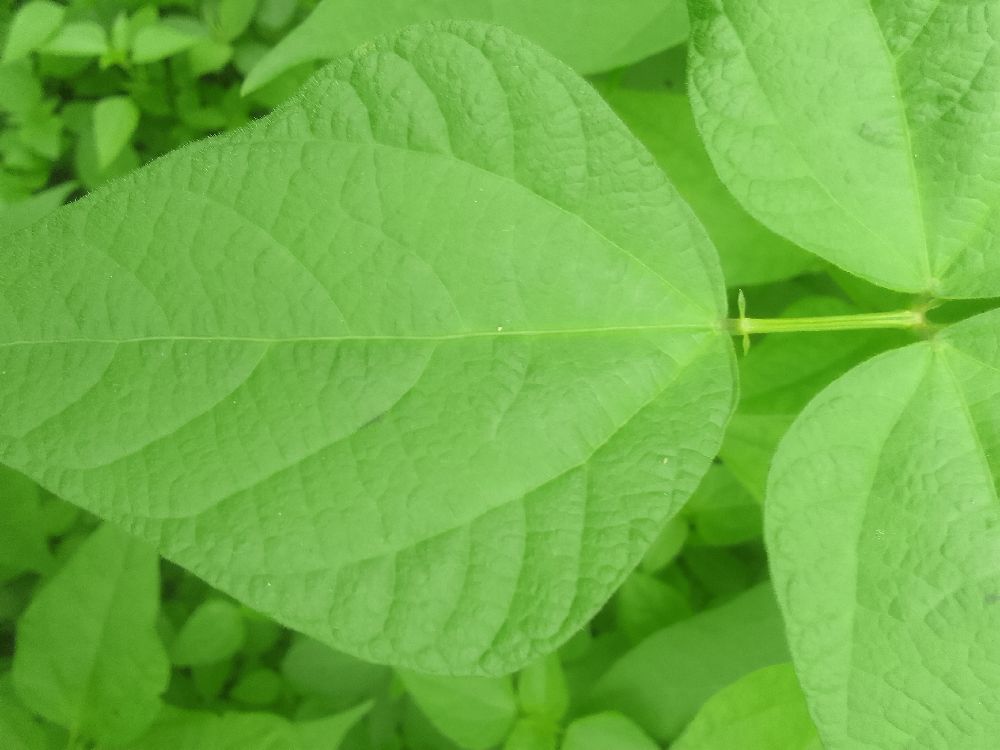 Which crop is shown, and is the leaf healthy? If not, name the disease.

common bean, healthy
